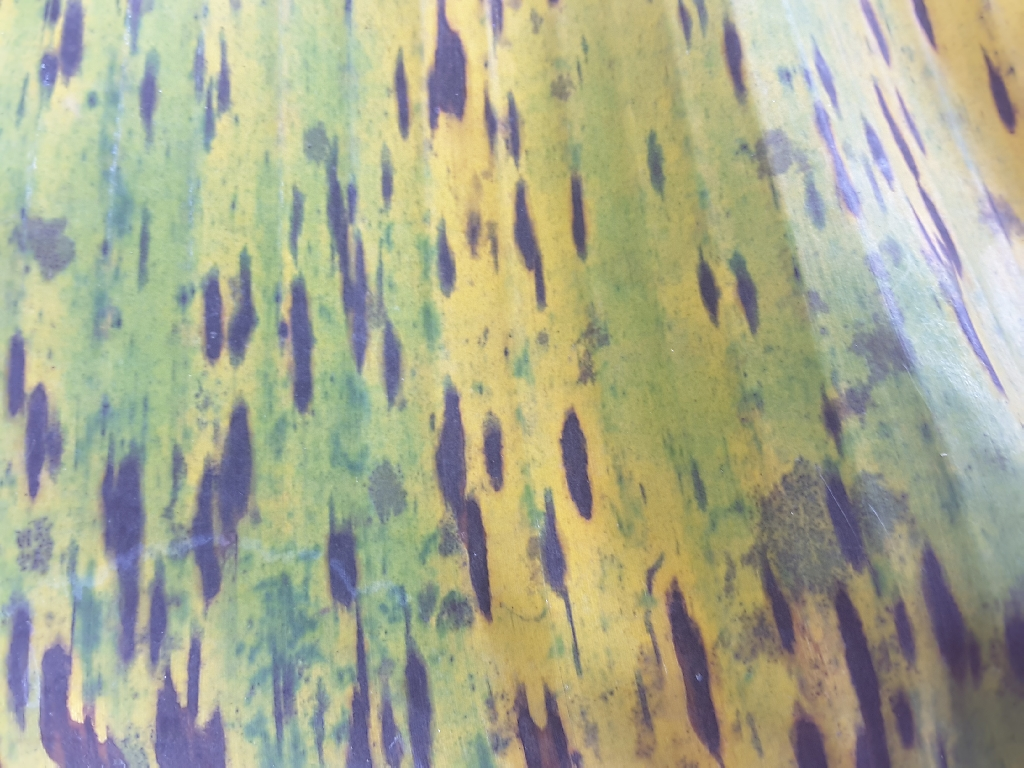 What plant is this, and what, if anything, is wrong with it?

banana, black sigatoka
